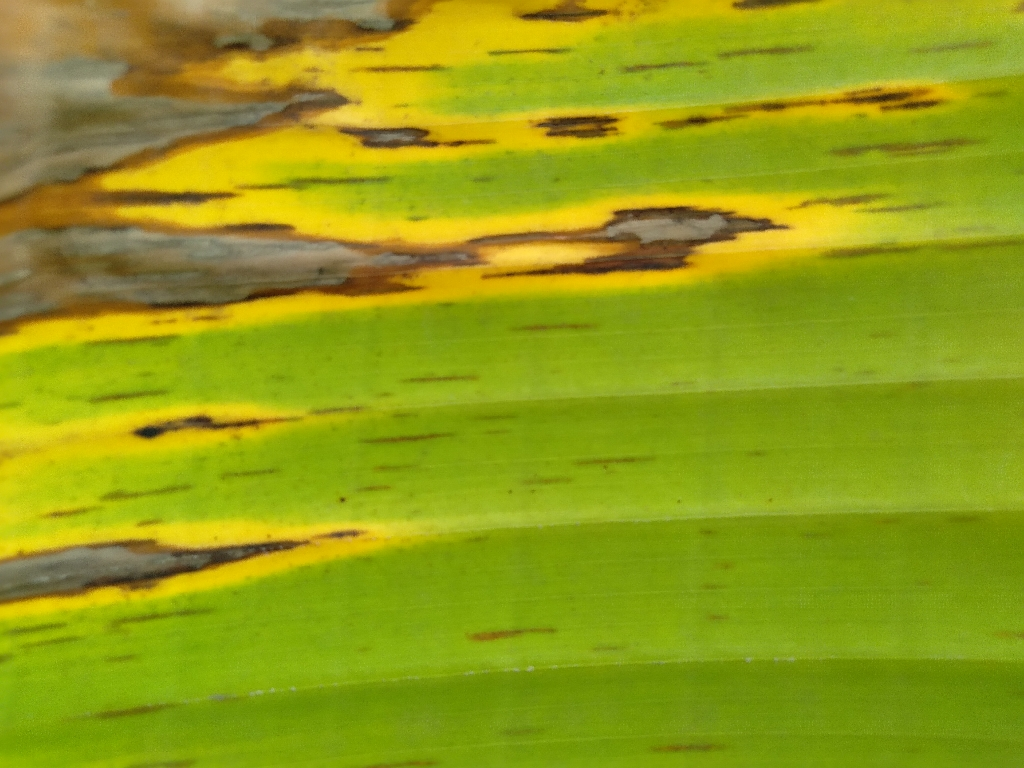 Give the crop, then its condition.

banana, black sigatoka
